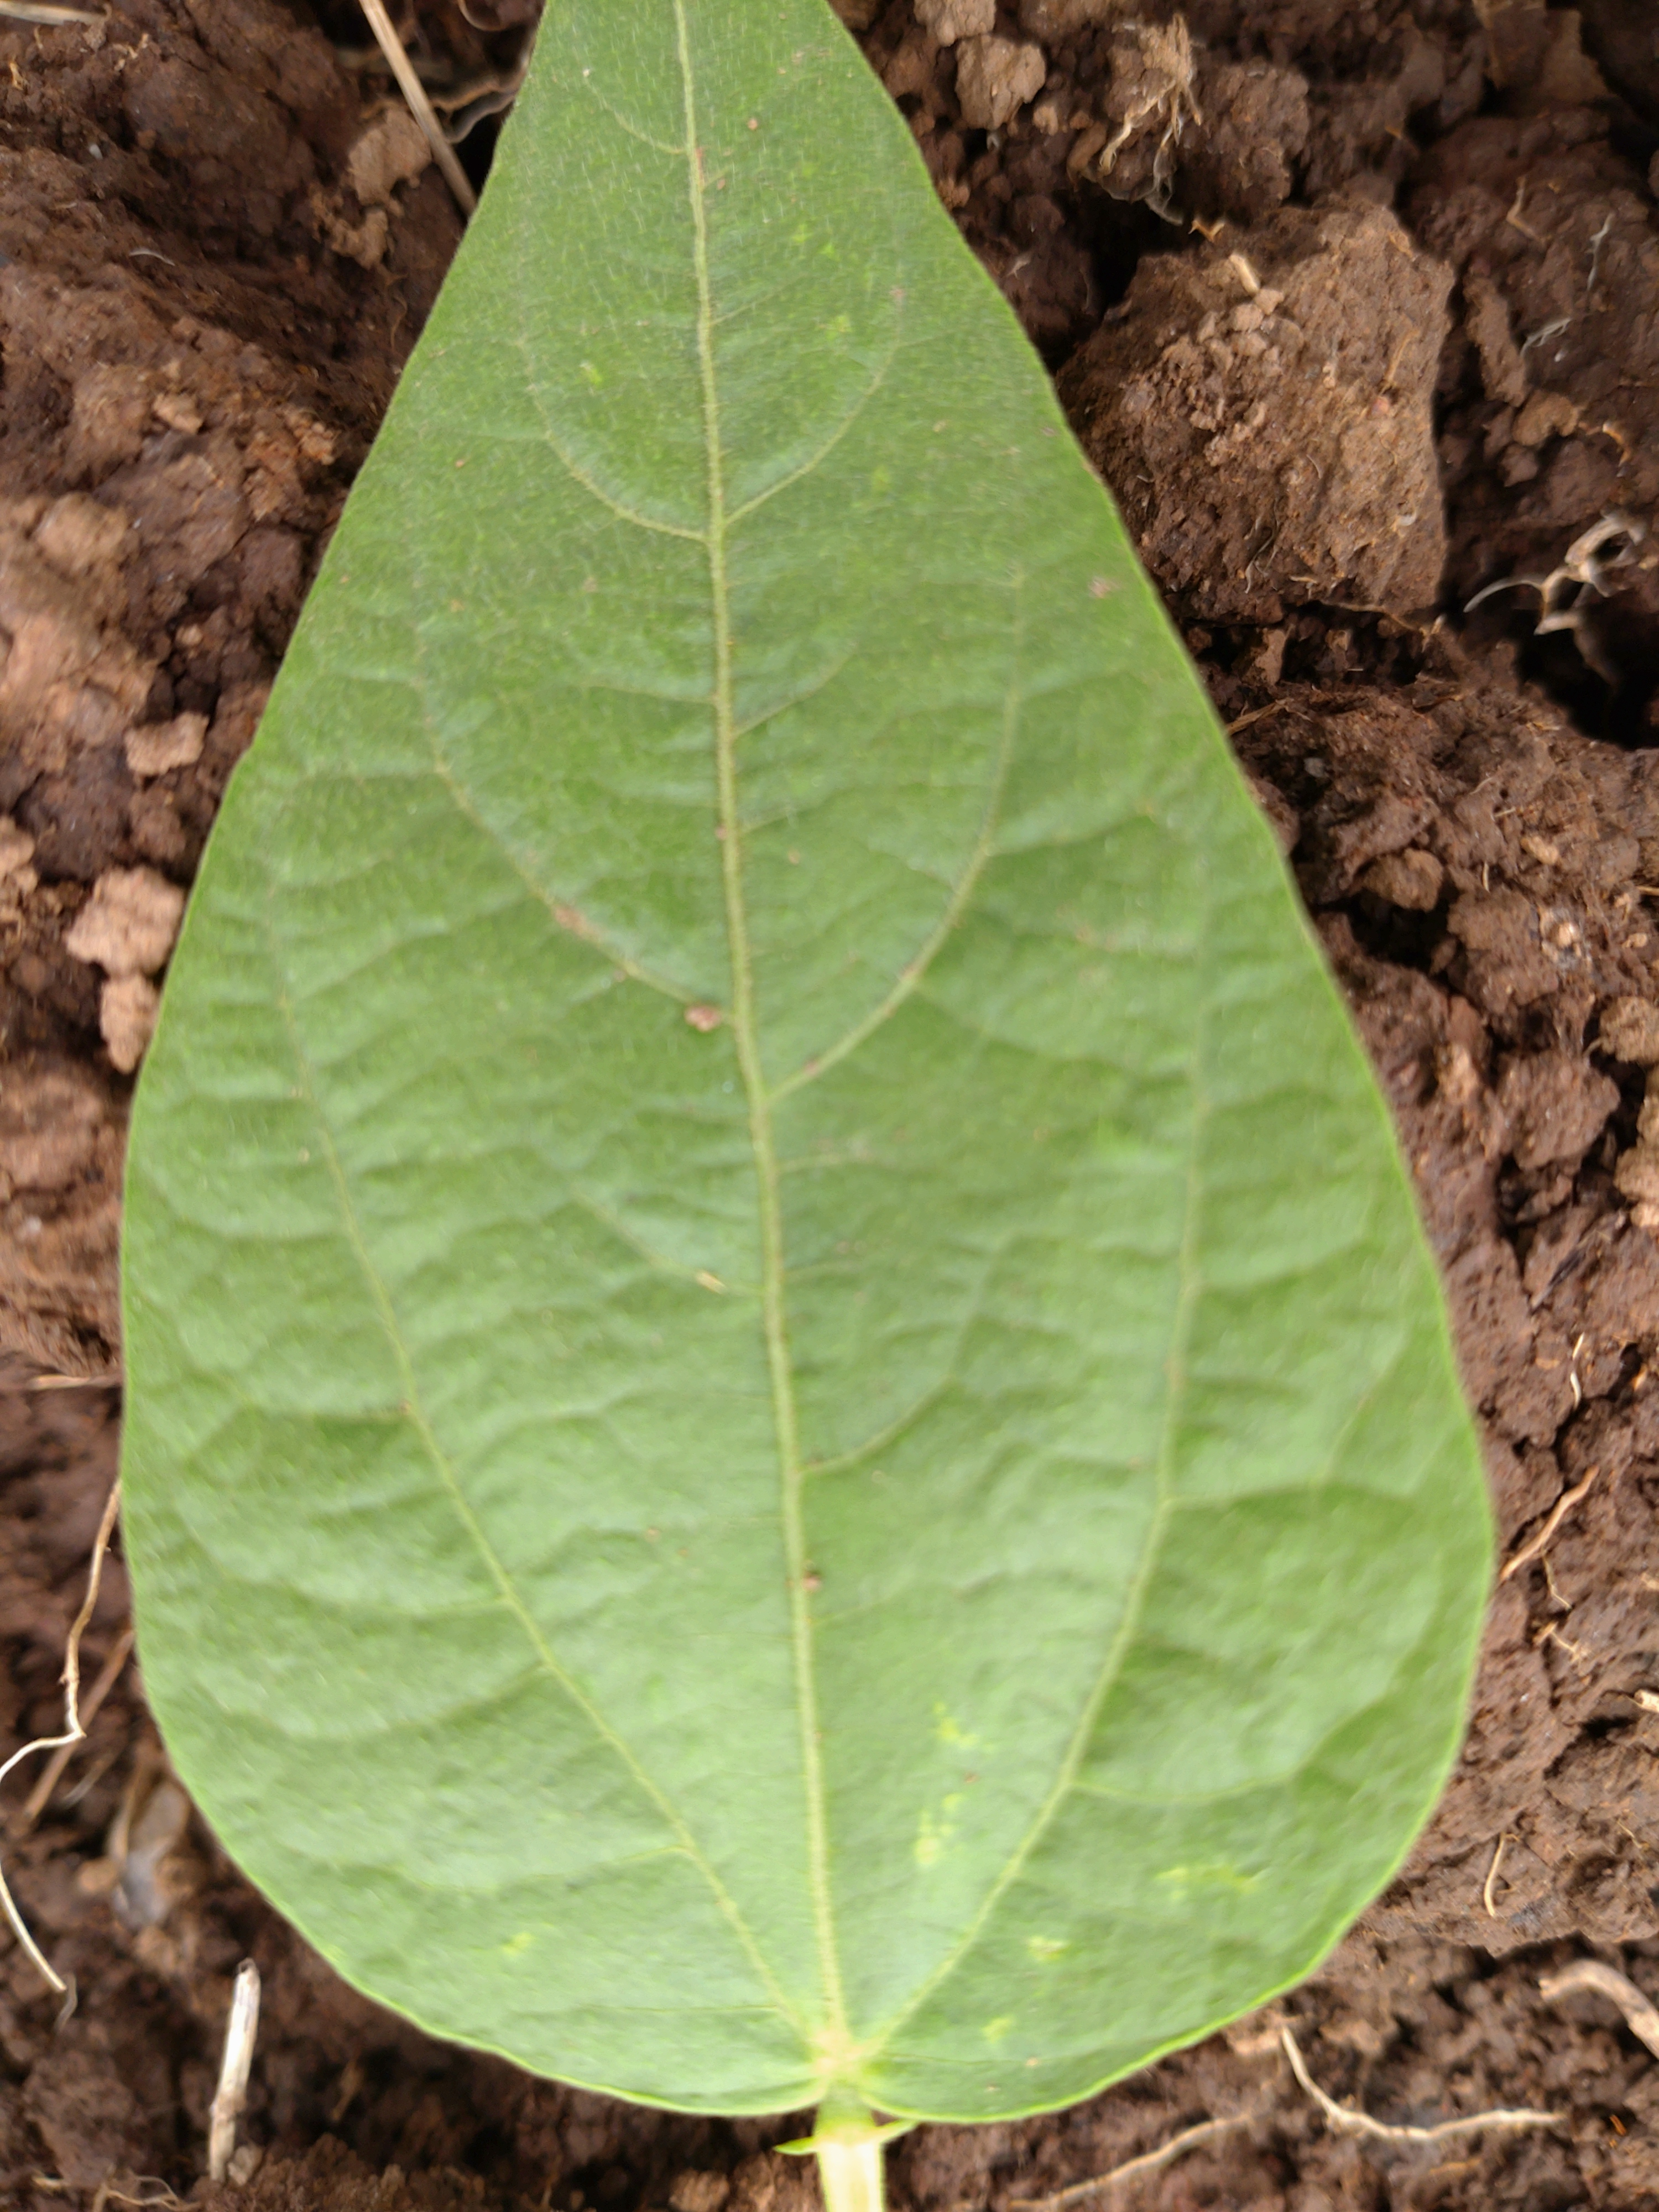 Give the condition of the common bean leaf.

healthy
